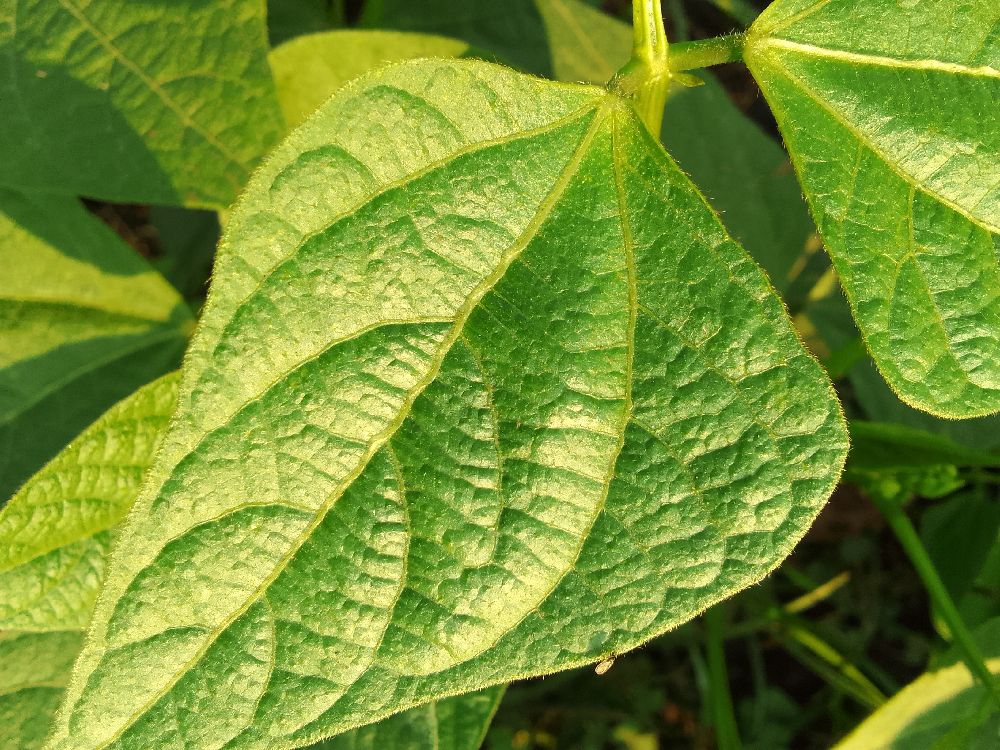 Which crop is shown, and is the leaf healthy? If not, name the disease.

common bean, healthy
